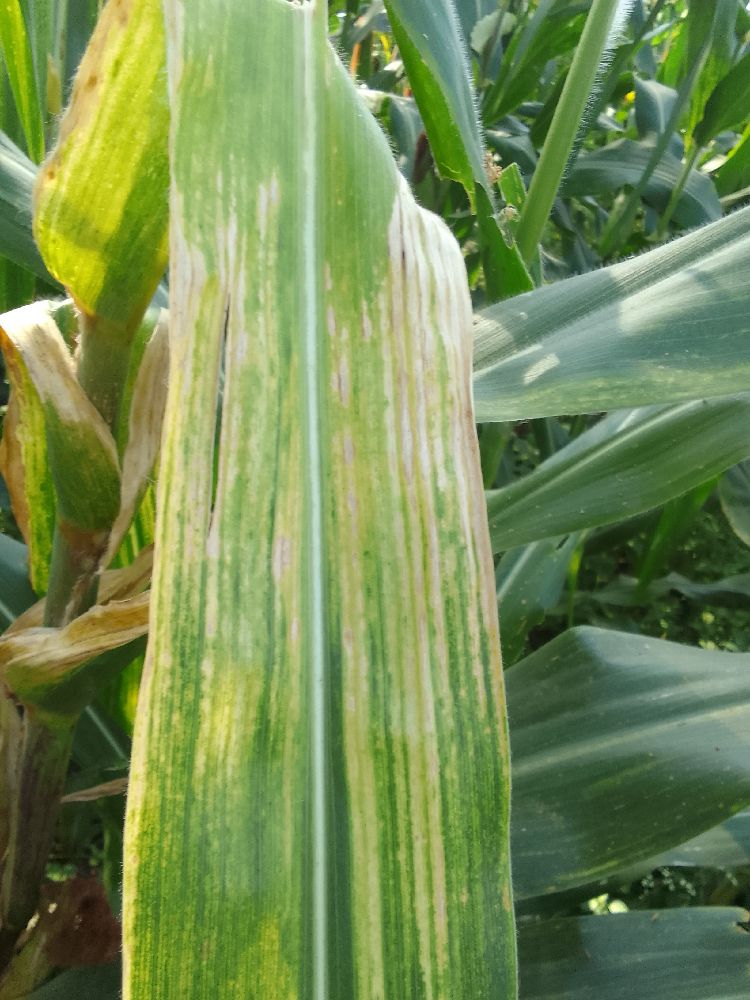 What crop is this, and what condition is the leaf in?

maize, maize lethal necrosis
